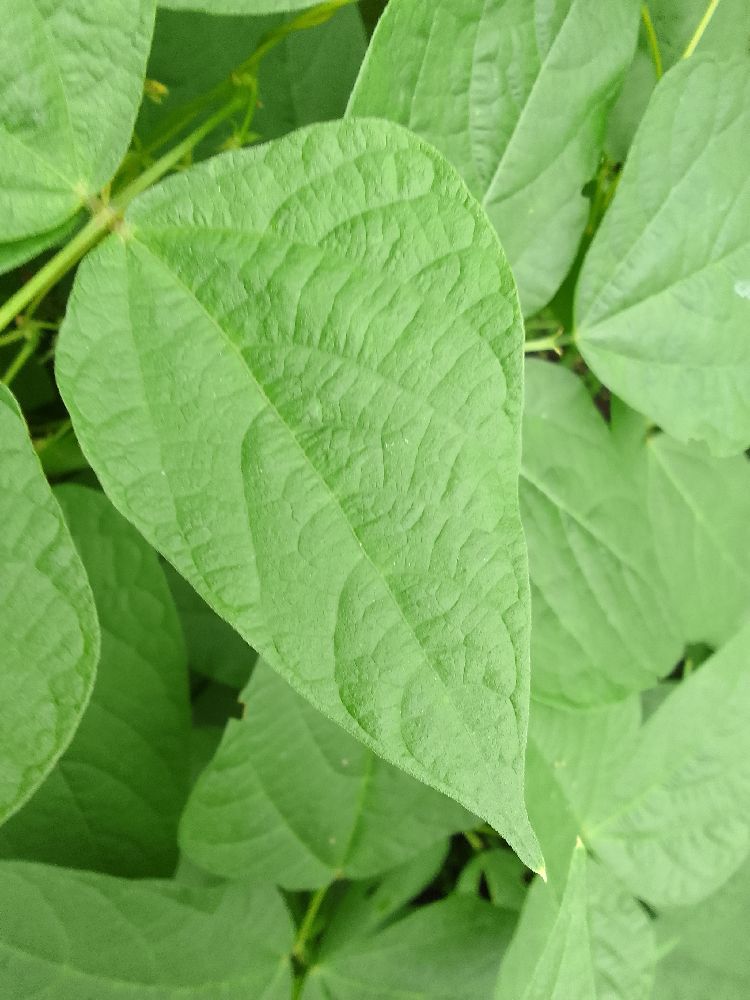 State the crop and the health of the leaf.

common bean, healthy
